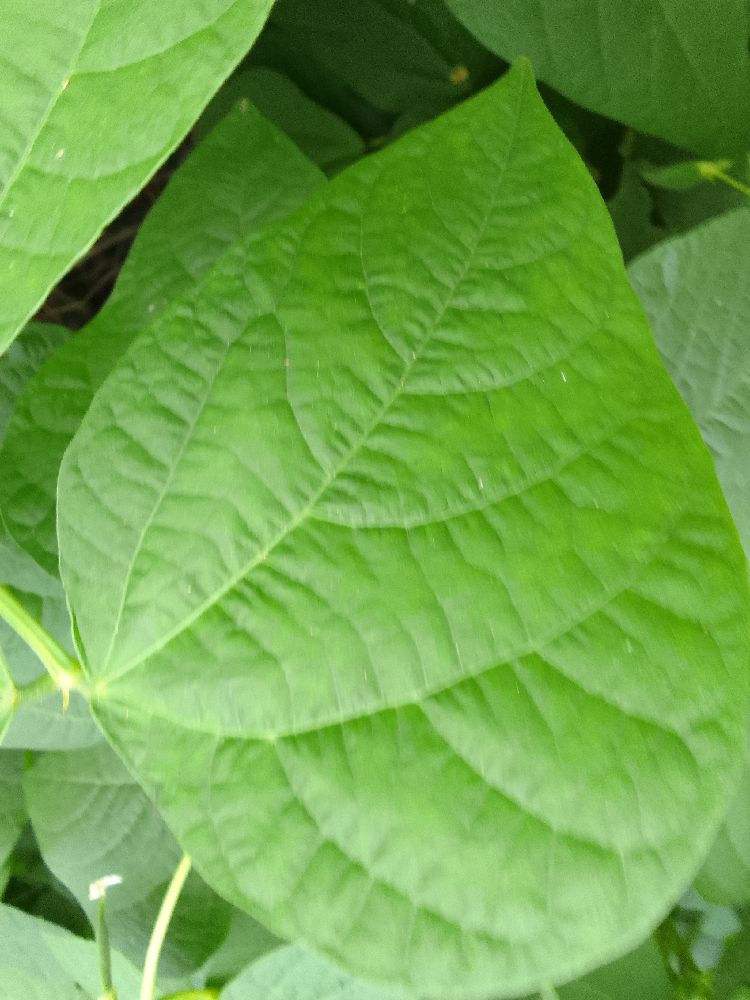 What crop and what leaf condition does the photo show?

common bean, healthy
